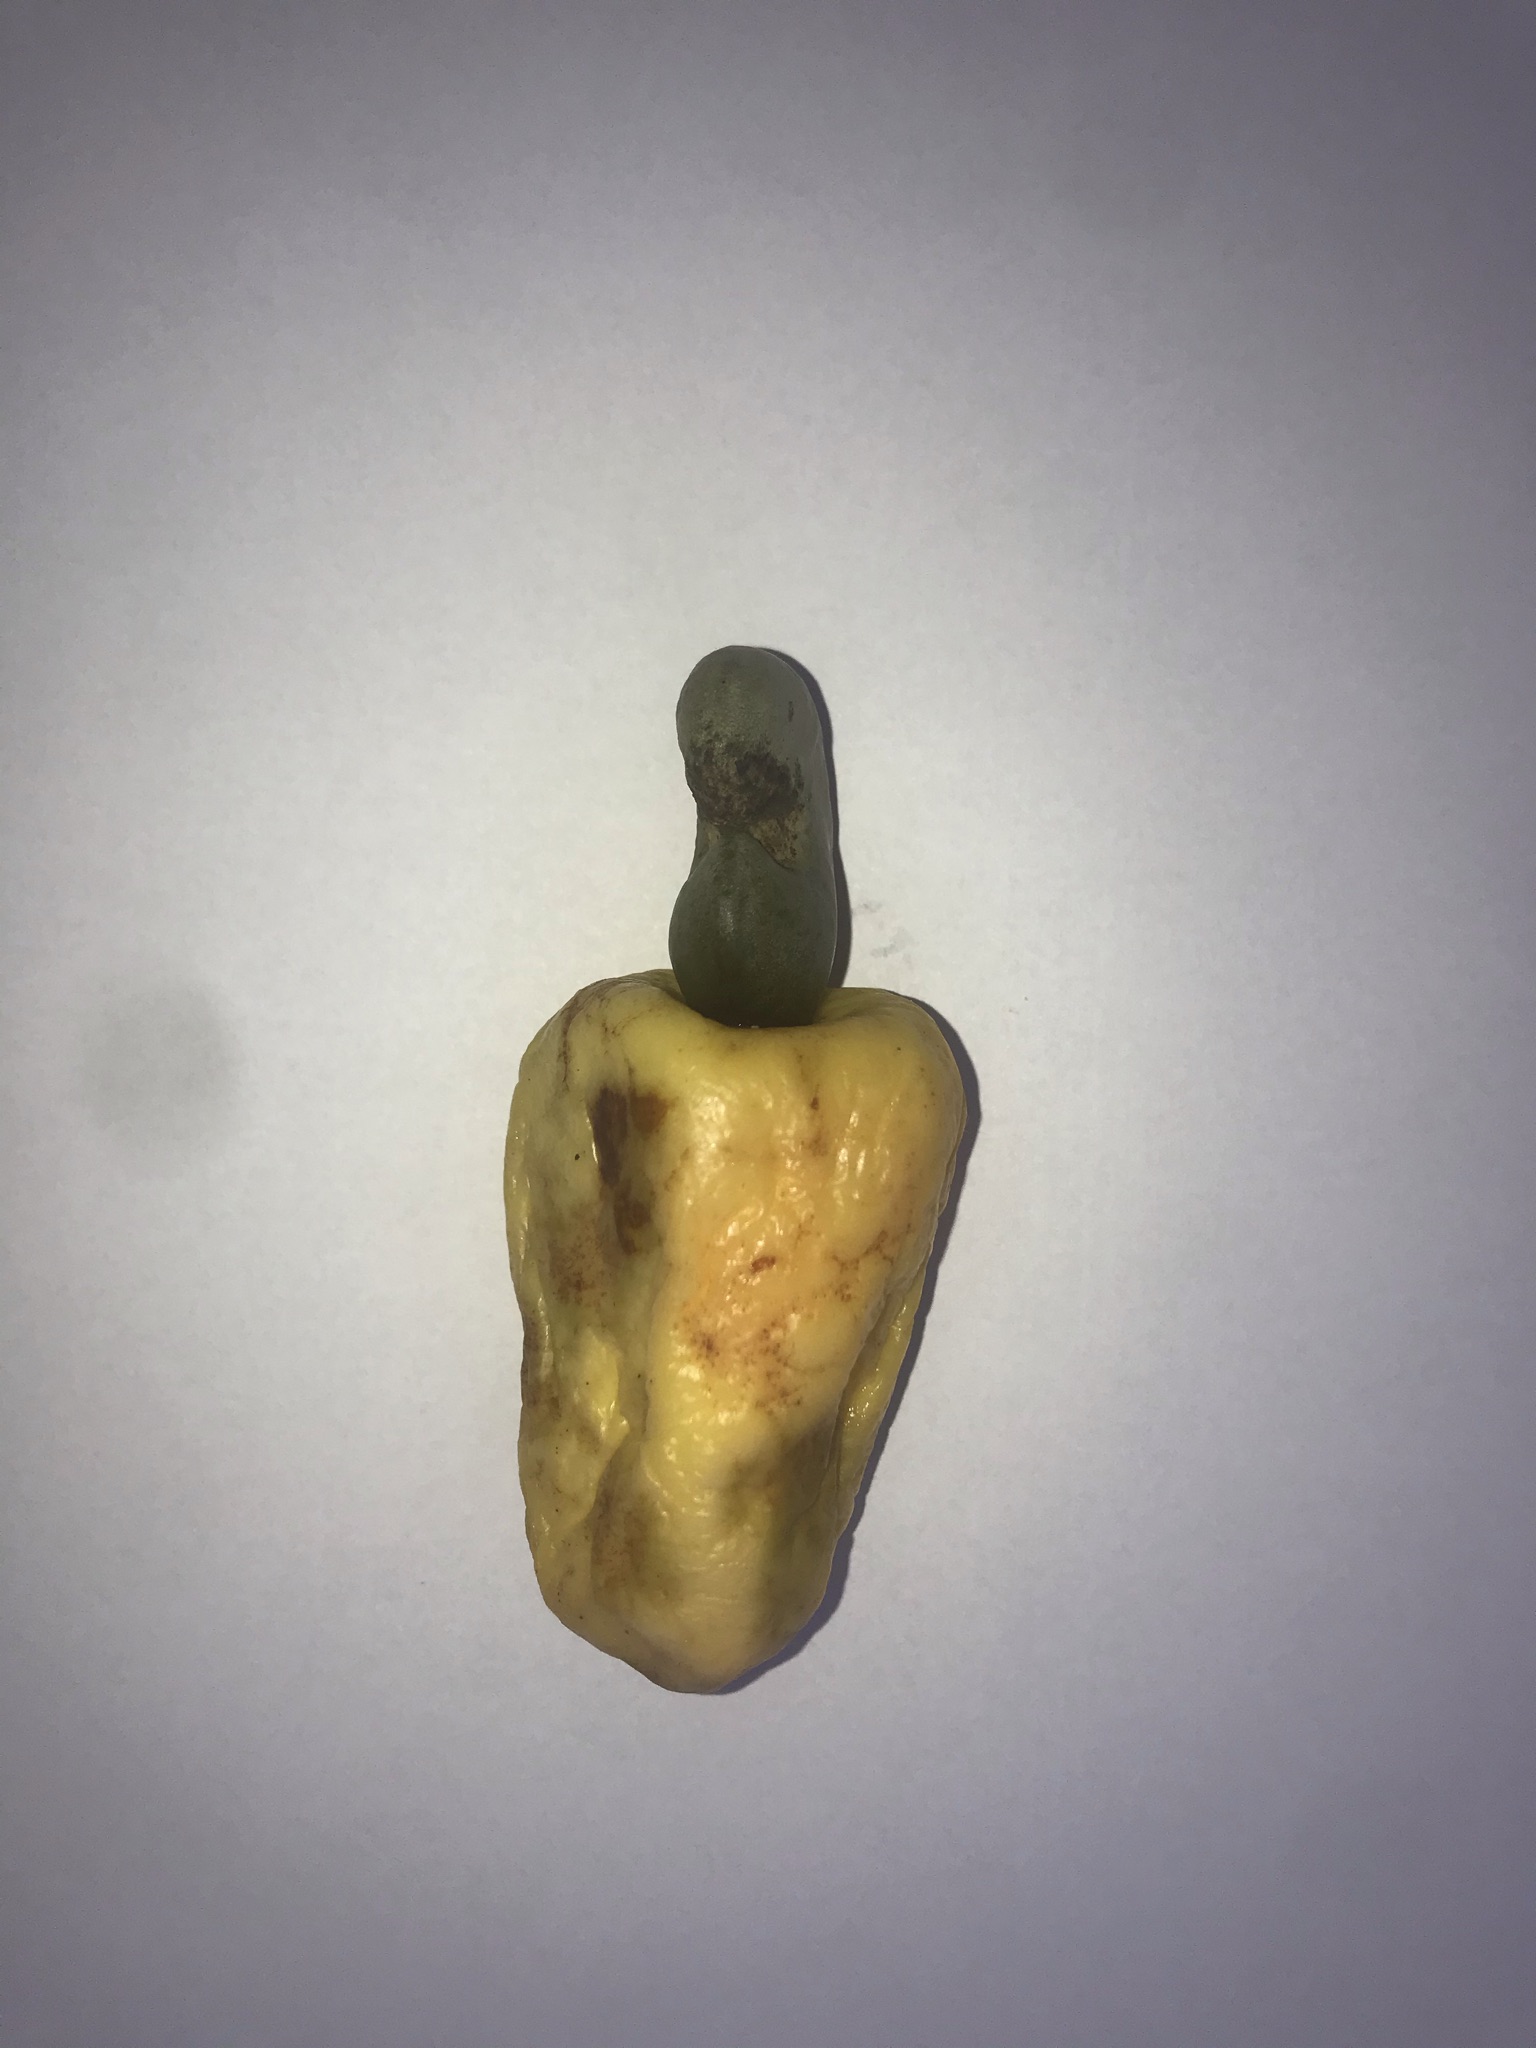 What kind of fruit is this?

caju amarelo
